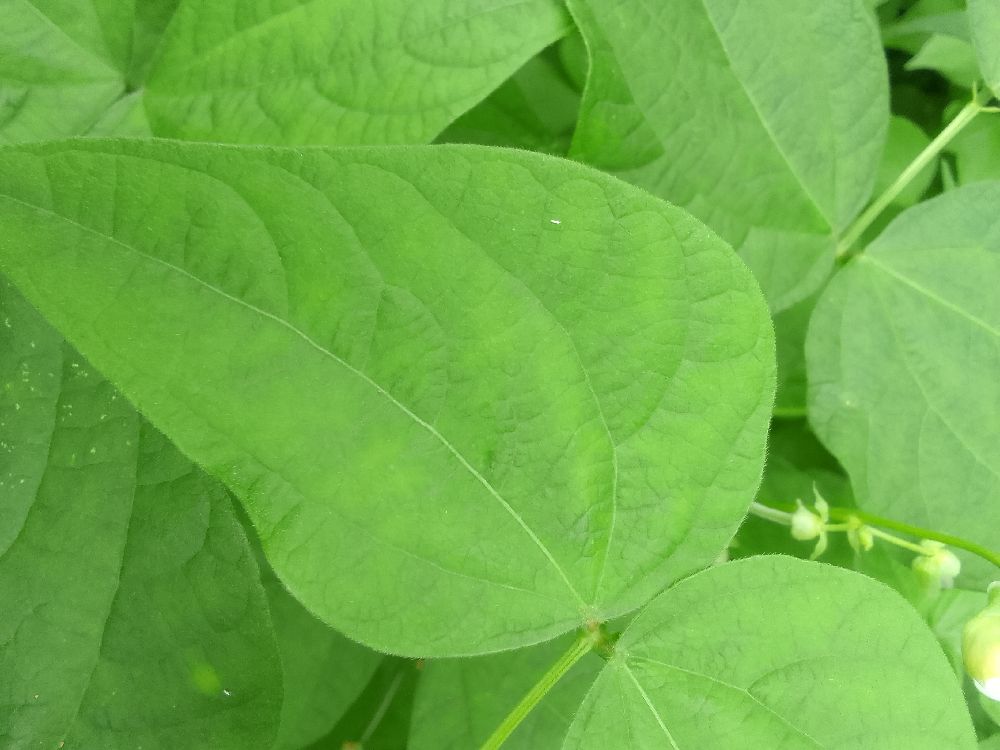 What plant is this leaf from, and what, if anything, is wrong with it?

common bean, healthy
